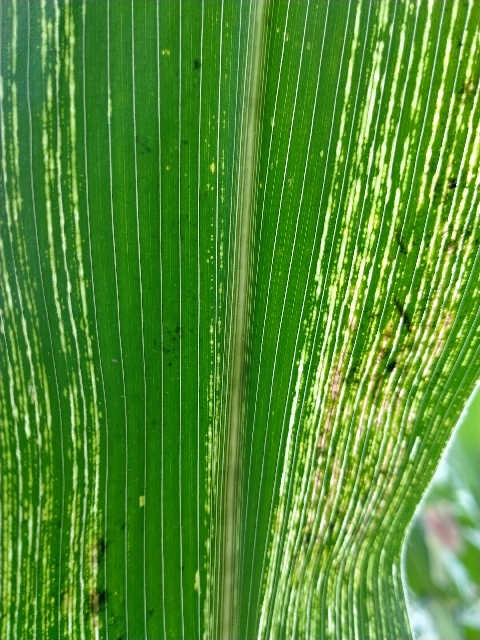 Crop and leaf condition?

maize, maize streak virus
